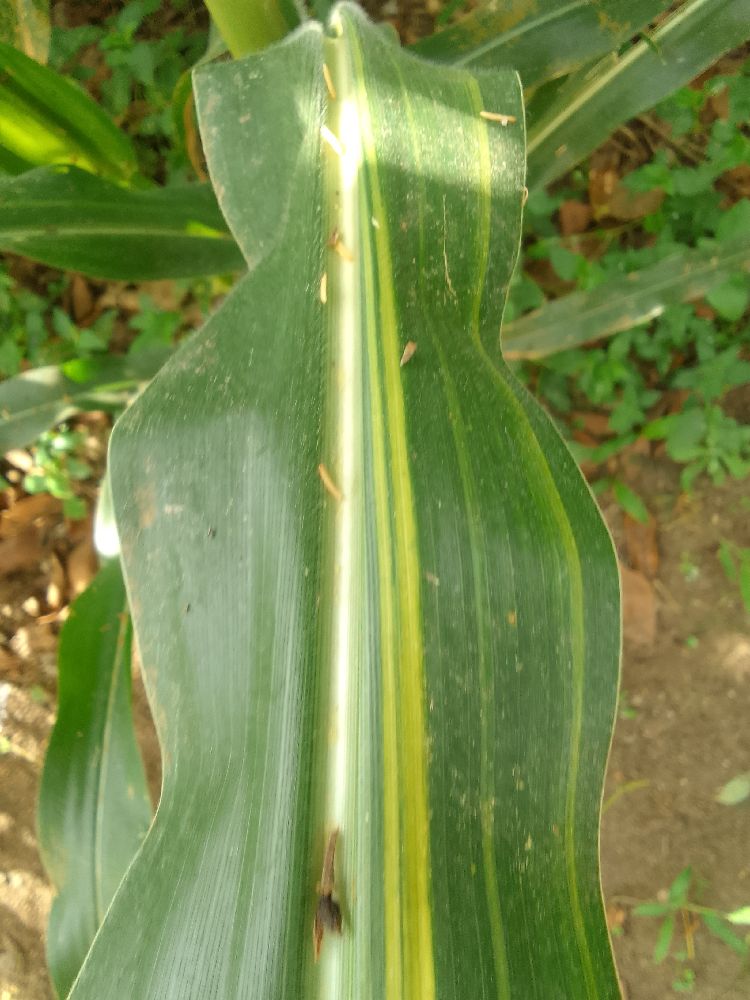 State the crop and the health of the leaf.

maize, maize lethal necrosis
